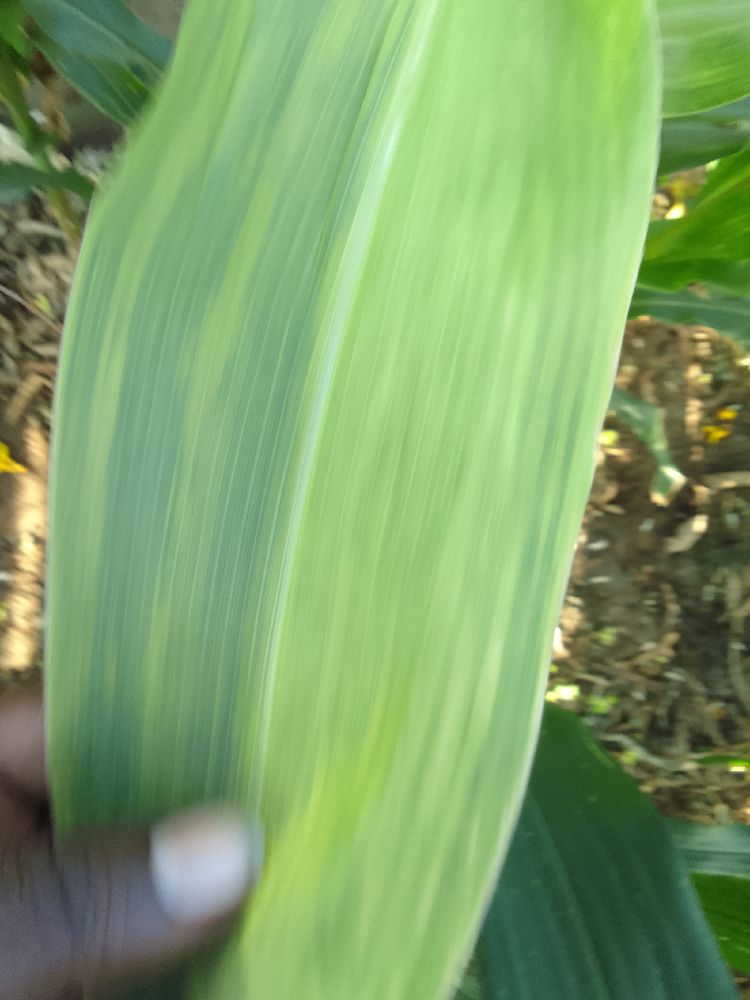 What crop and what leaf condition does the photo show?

maize, maize lethal necrosis
